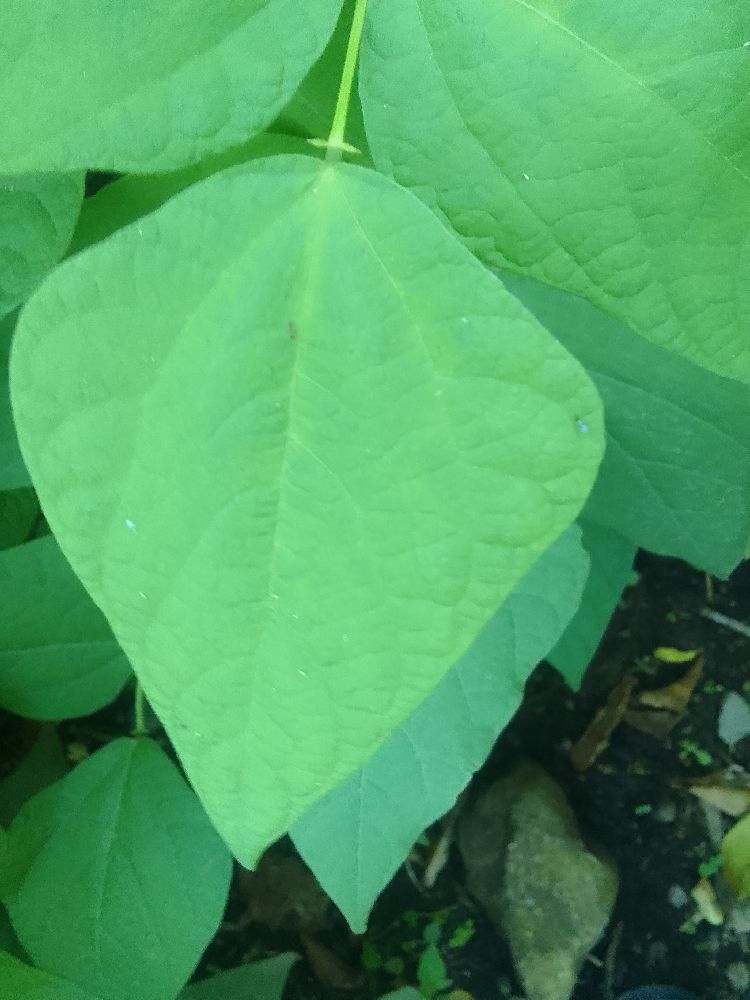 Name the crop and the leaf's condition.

common bean, healthy
